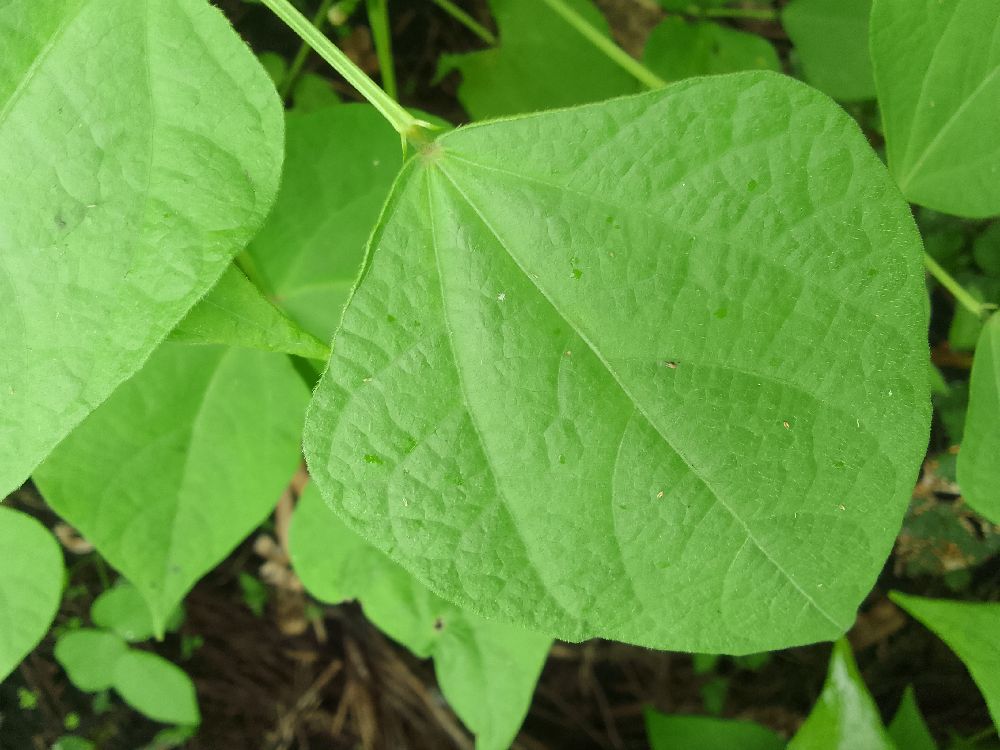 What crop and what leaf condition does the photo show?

common bean, healthy
